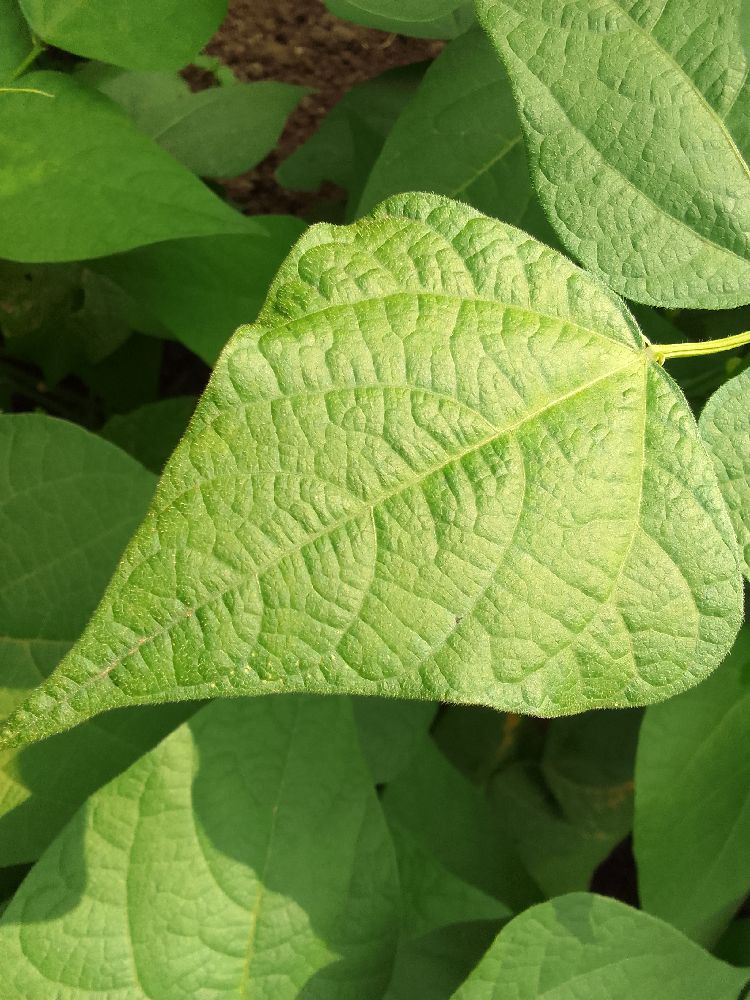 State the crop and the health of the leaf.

common bean, healthy
